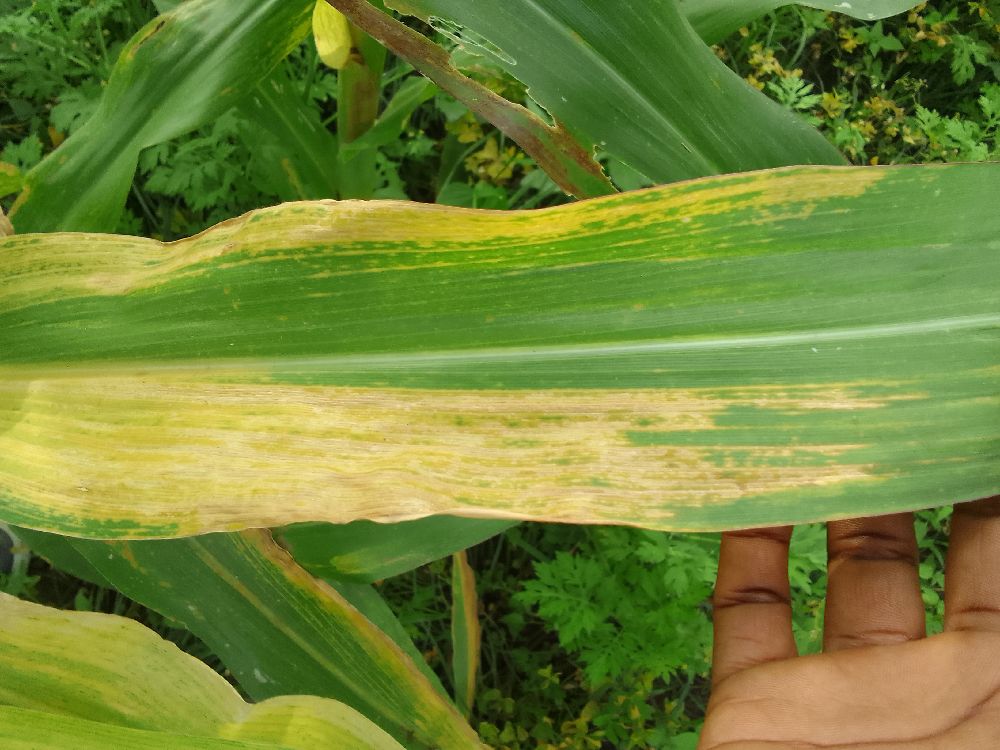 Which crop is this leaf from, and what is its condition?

maize, maize lethal necrosis
